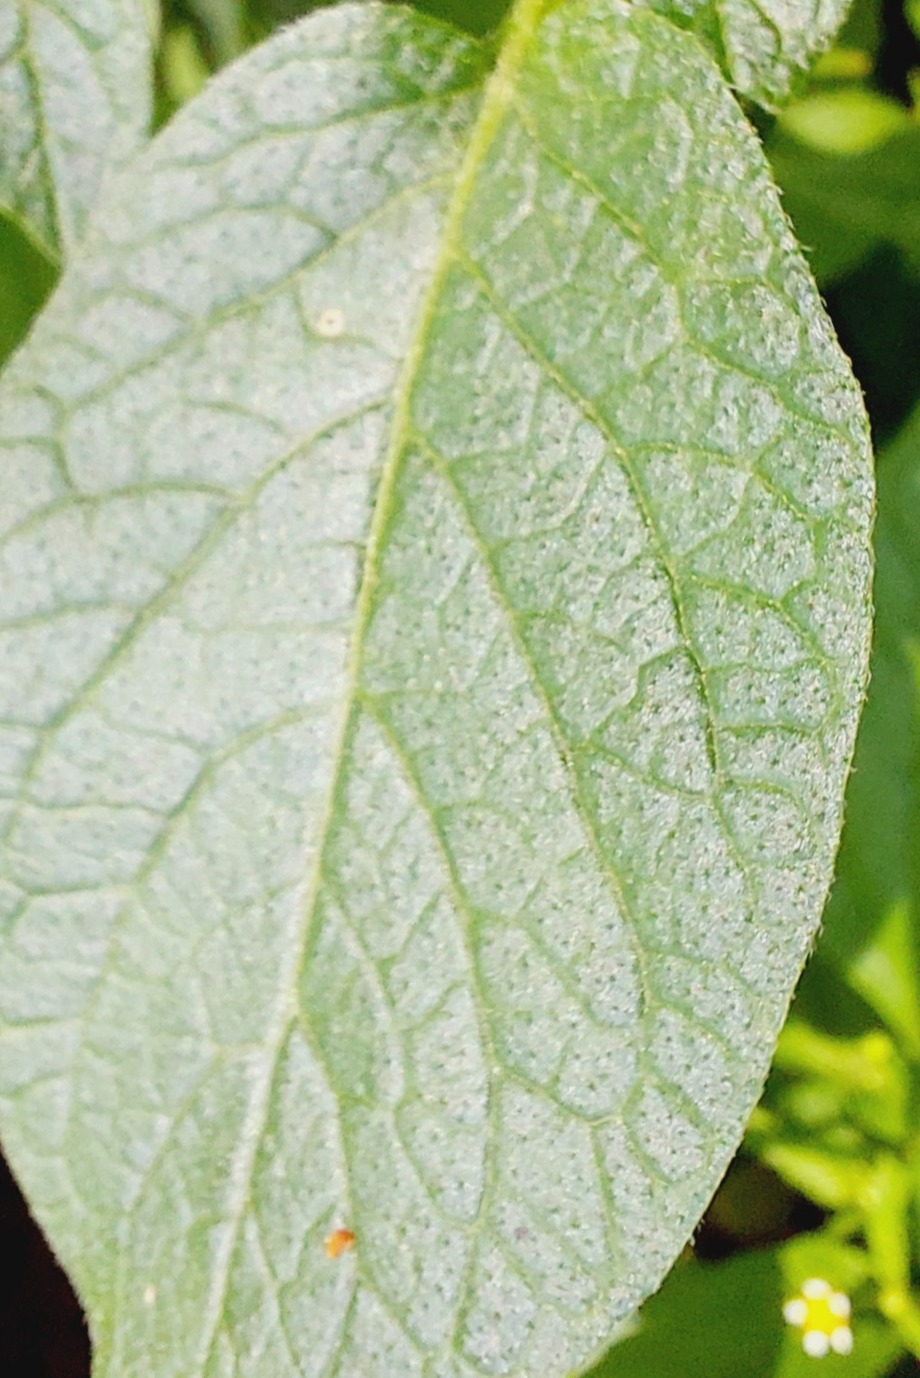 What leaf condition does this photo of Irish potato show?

healthy
